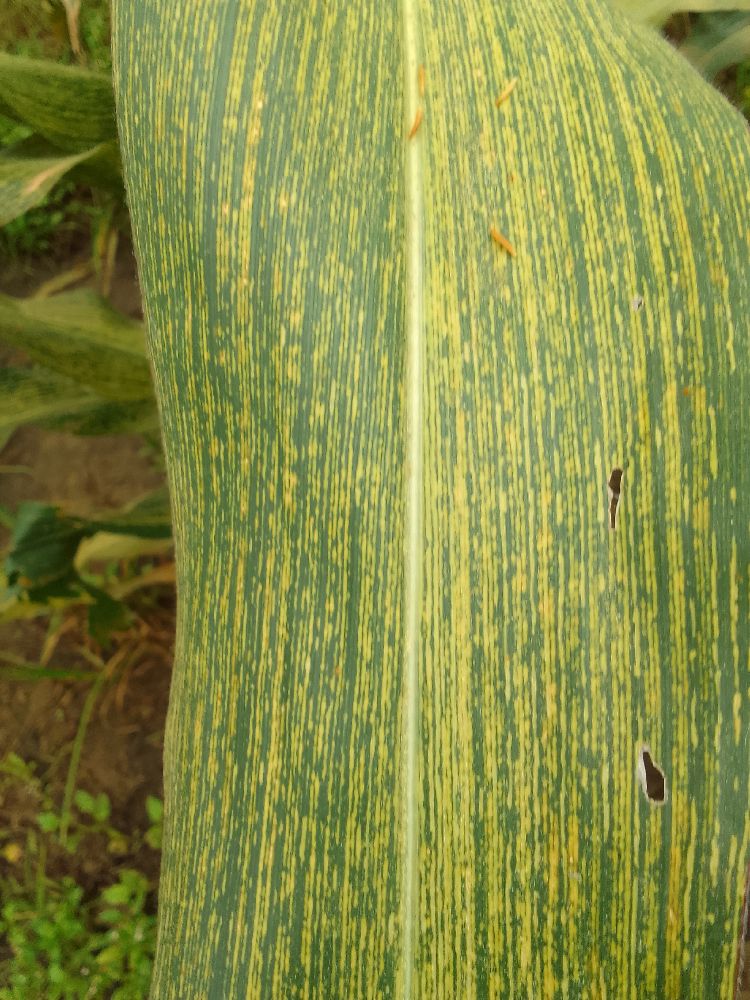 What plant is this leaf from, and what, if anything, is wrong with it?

maize, maize streak virus
